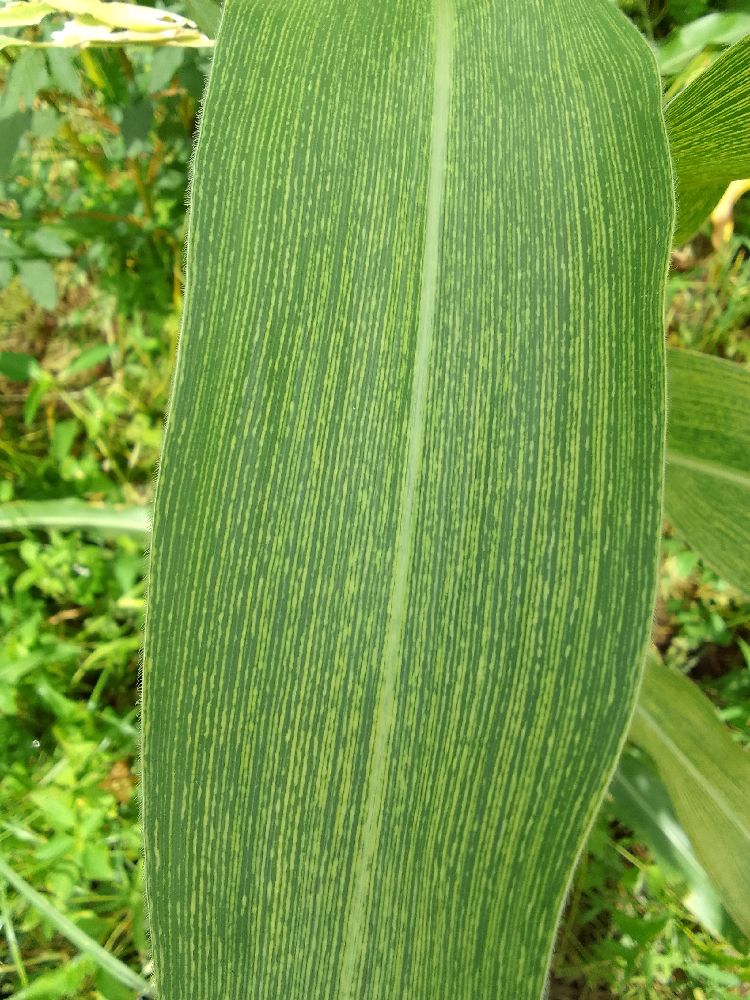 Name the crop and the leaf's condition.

maize, maize streak virus
